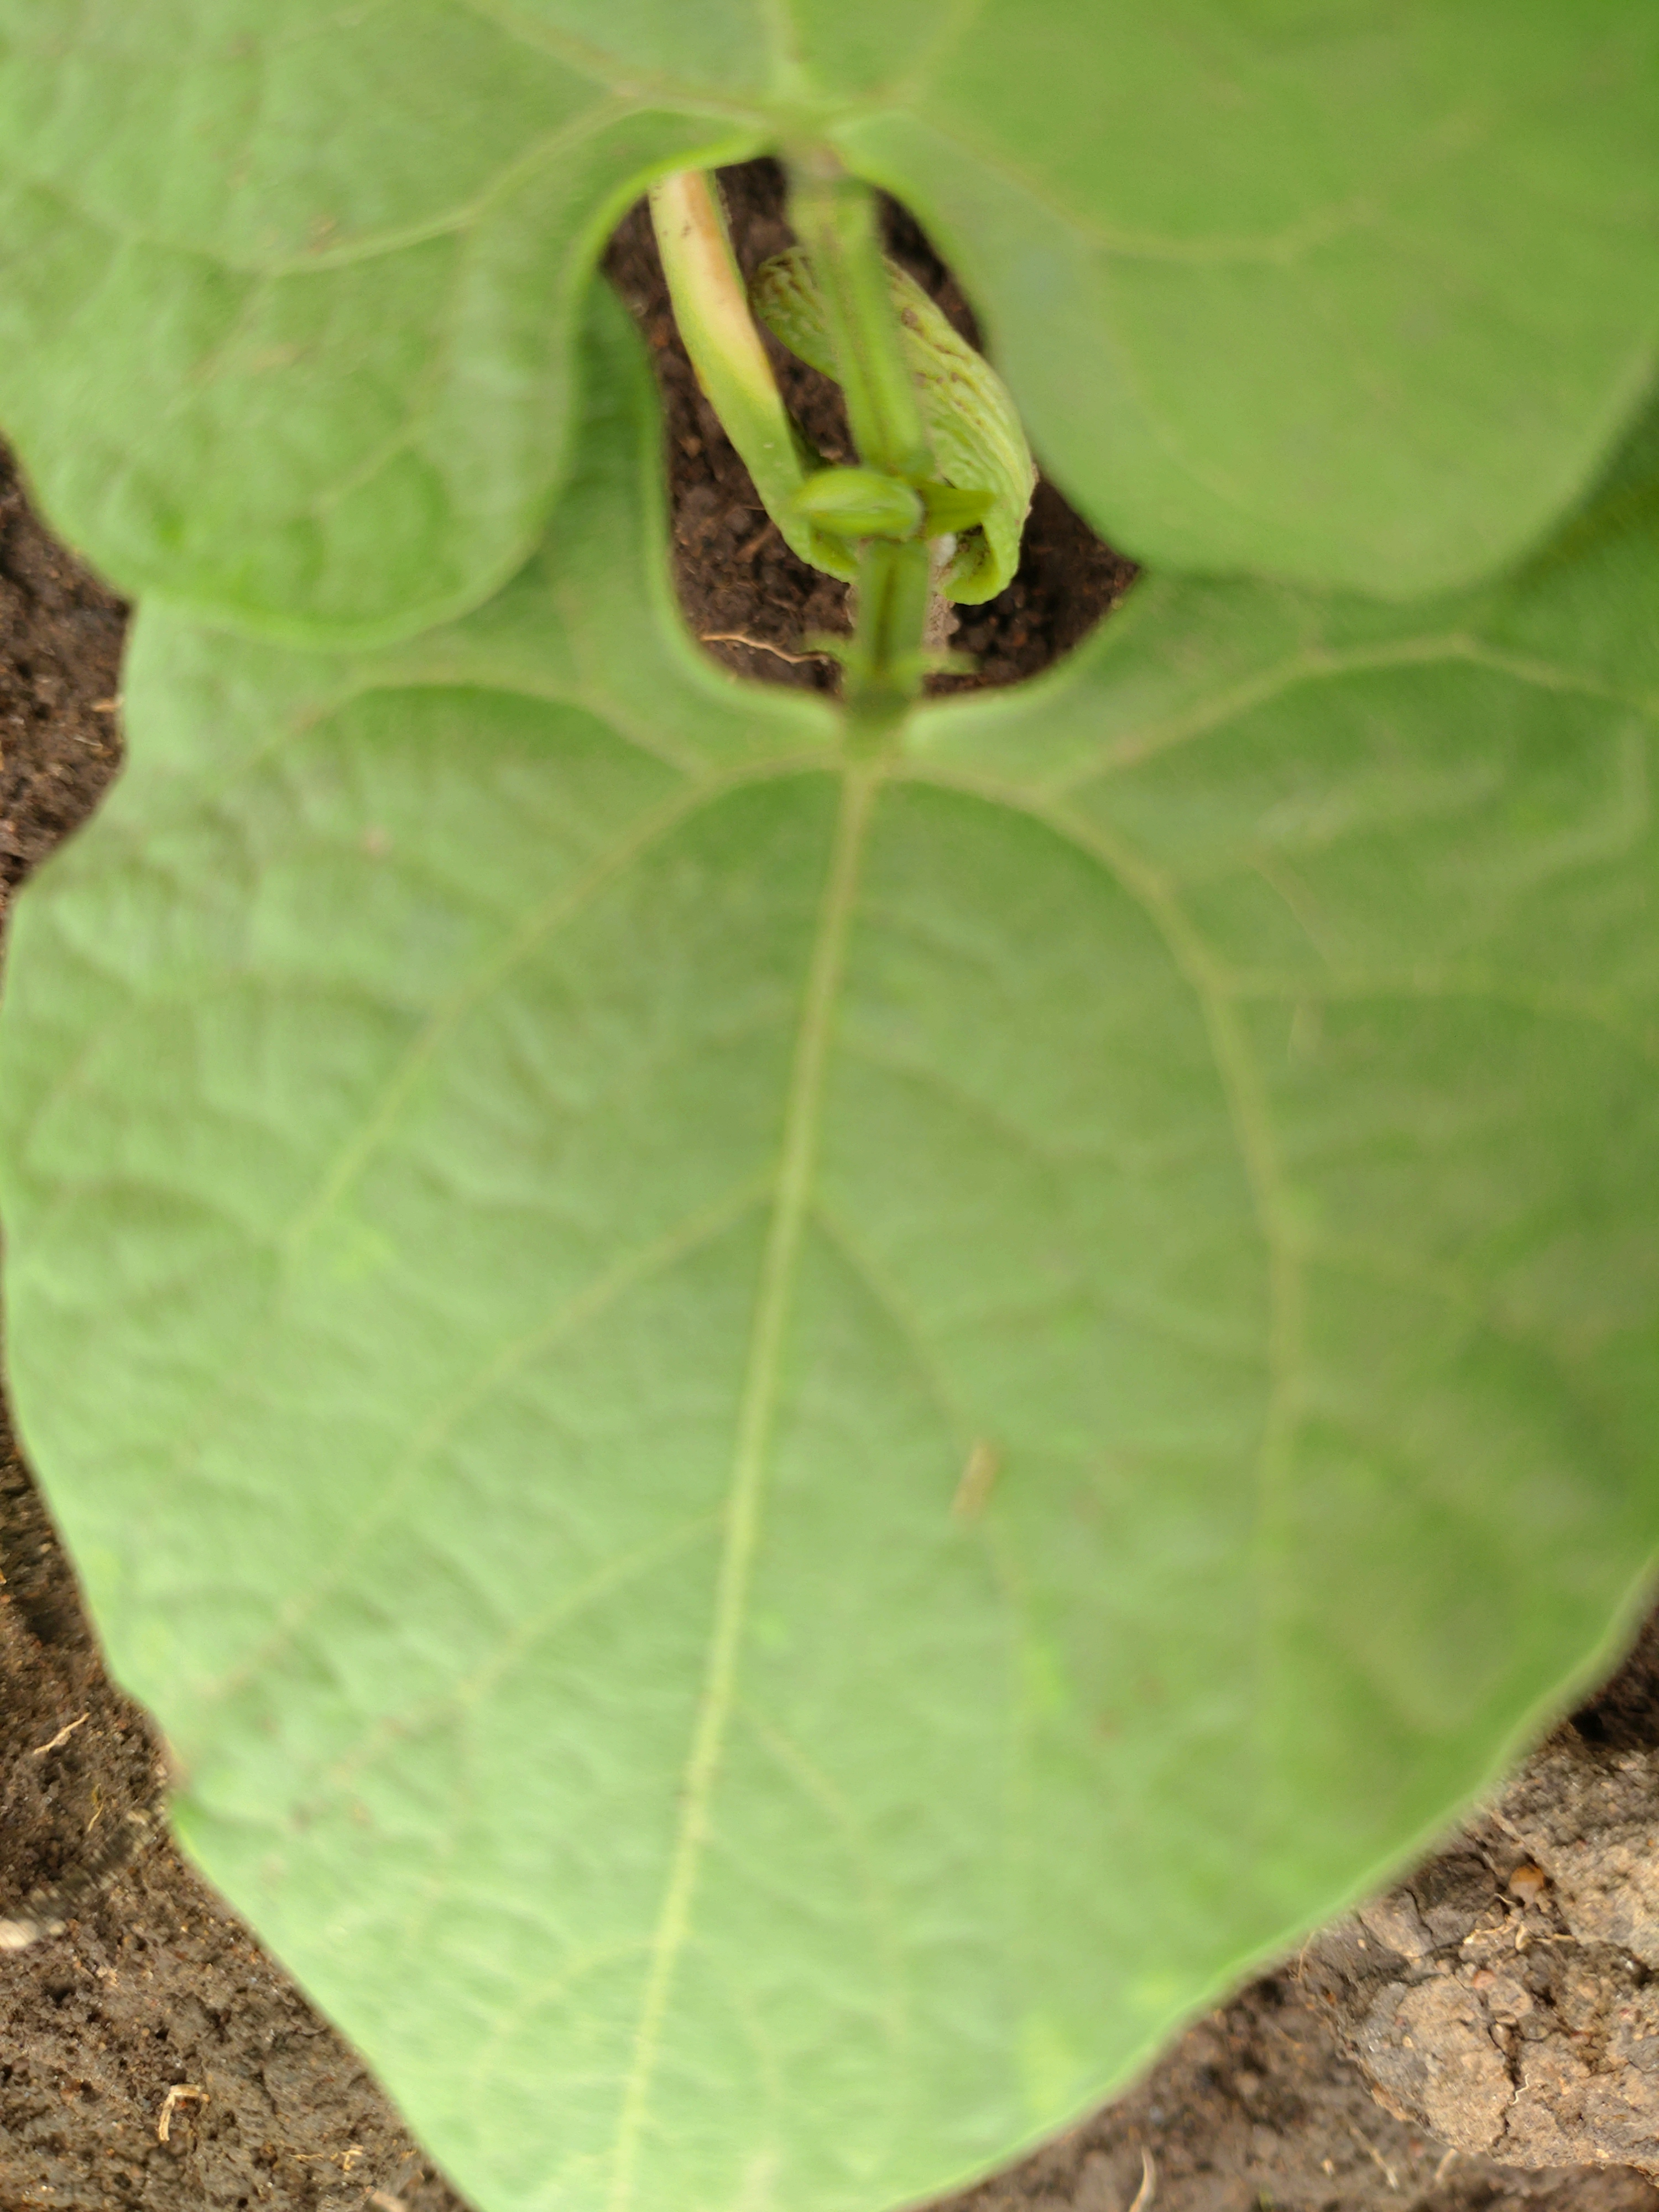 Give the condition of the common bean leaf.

healthy
